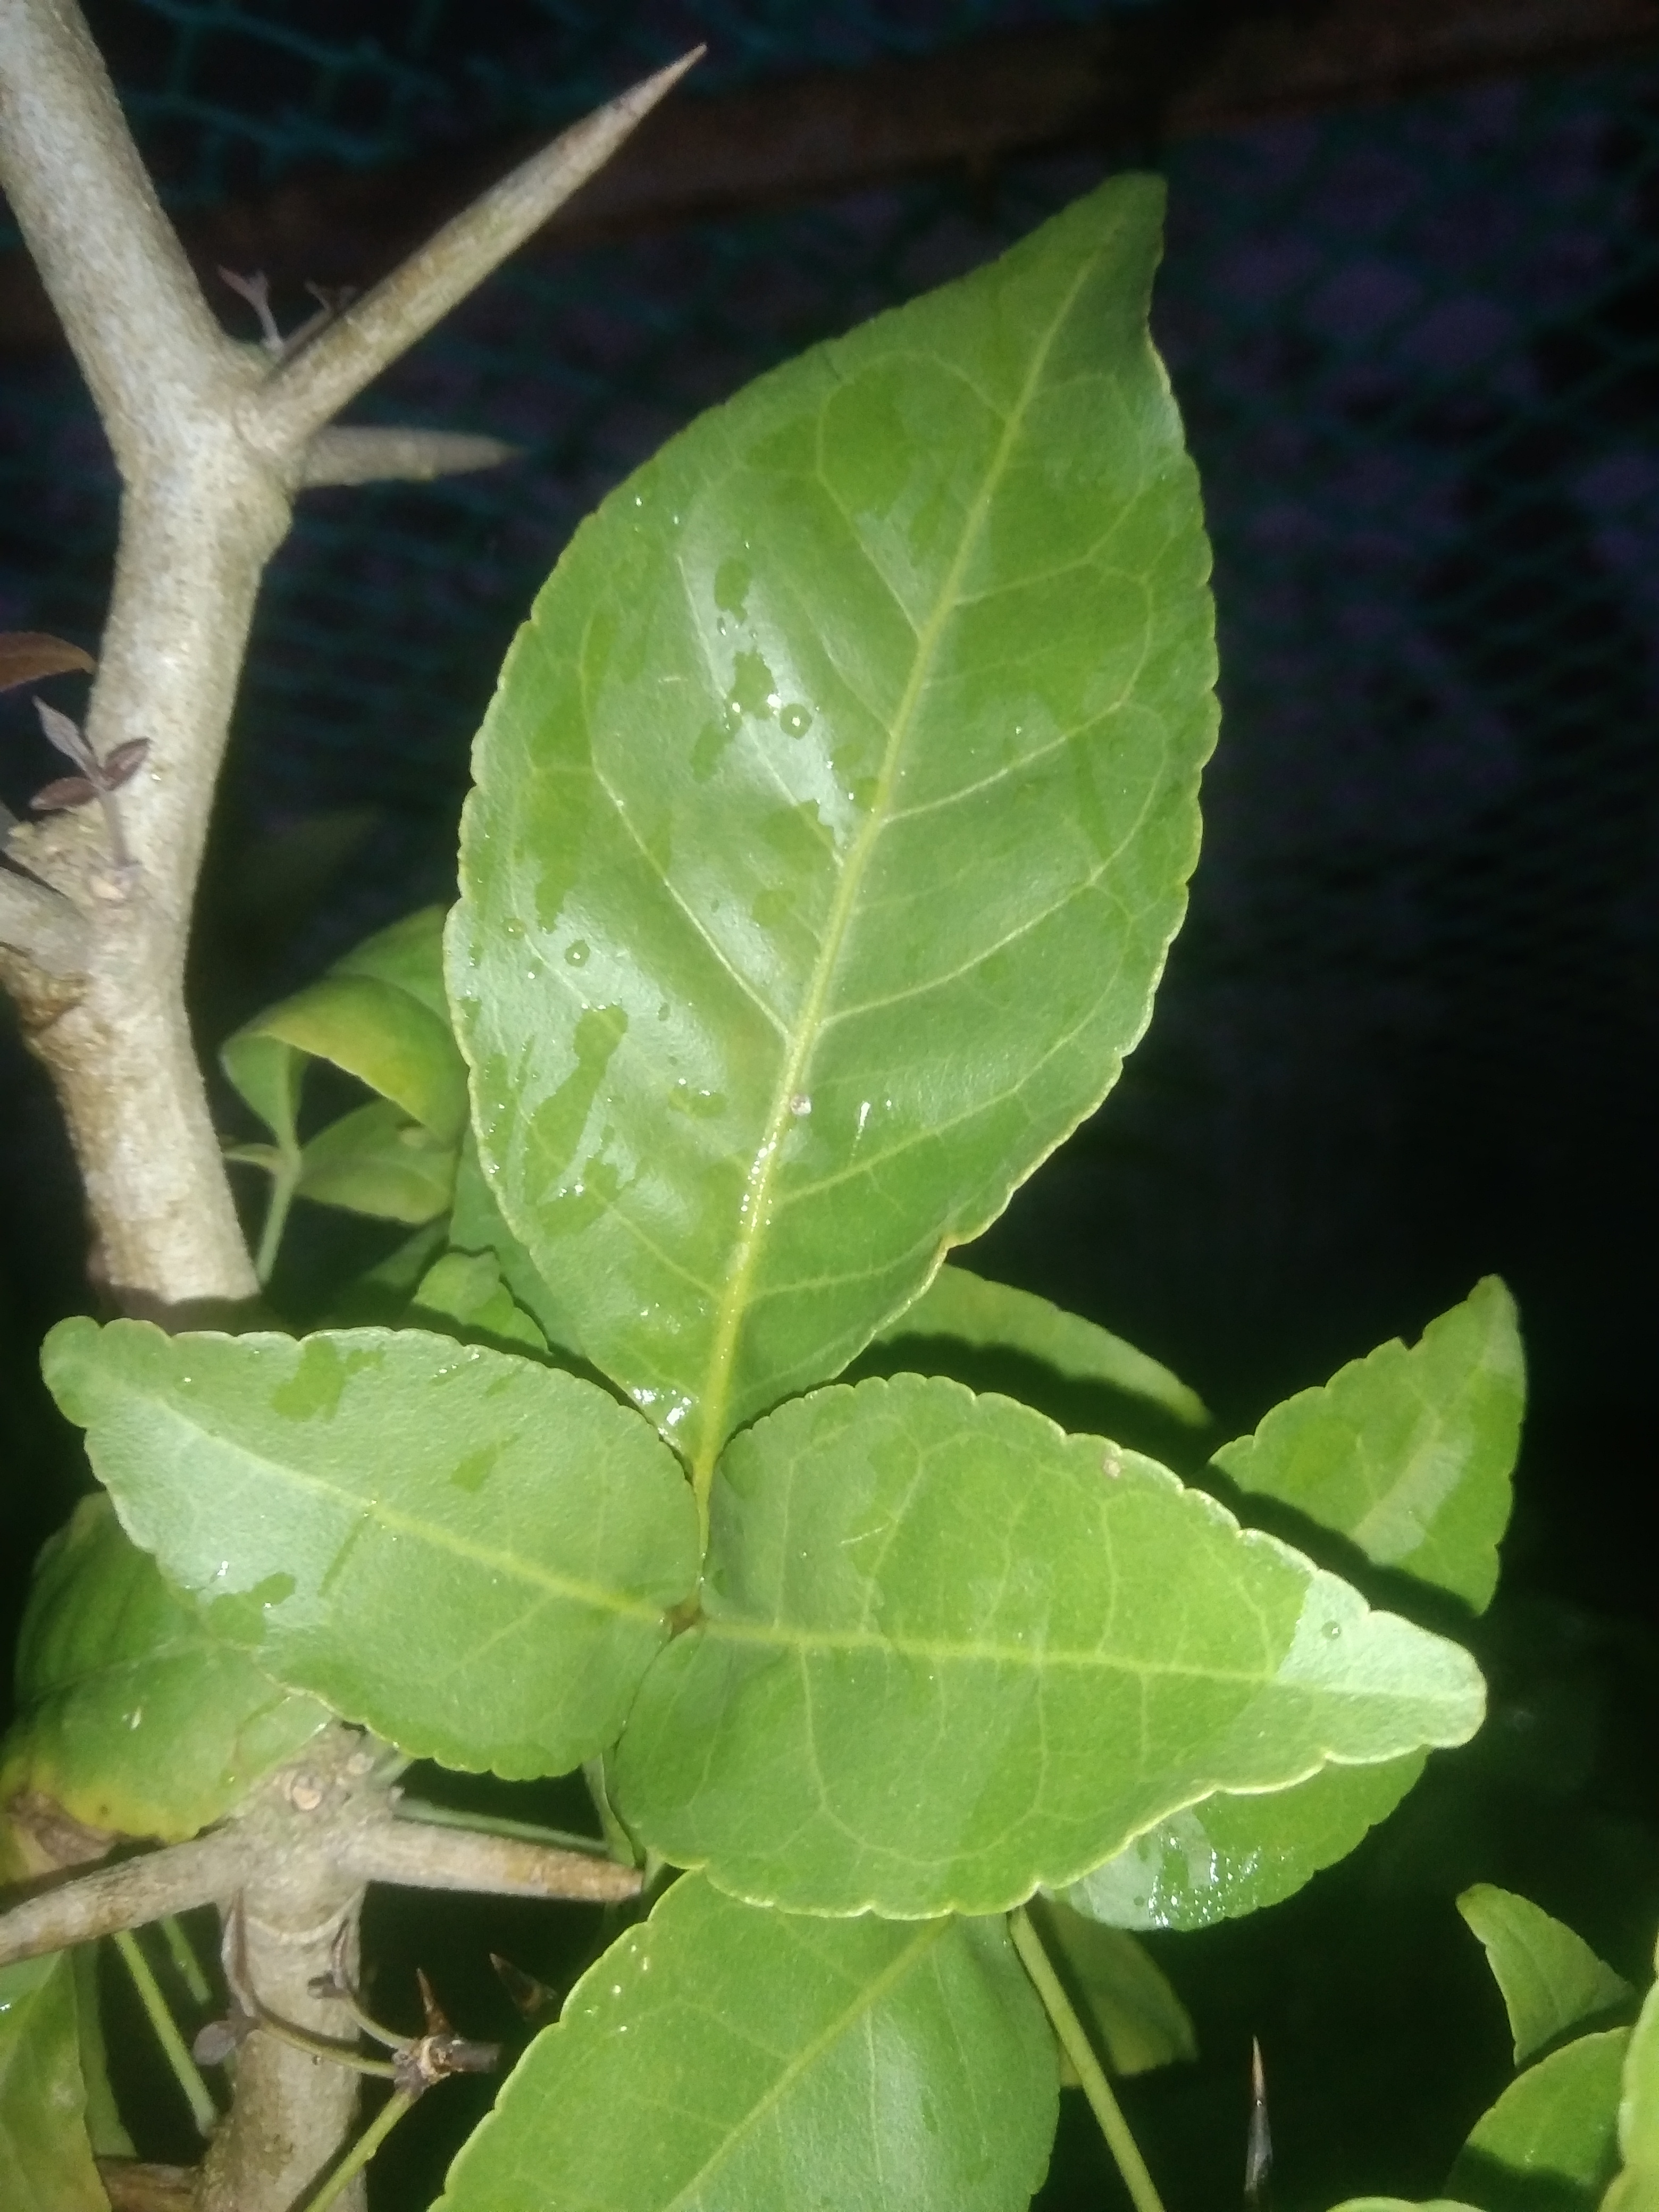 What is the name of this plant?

wood apple
